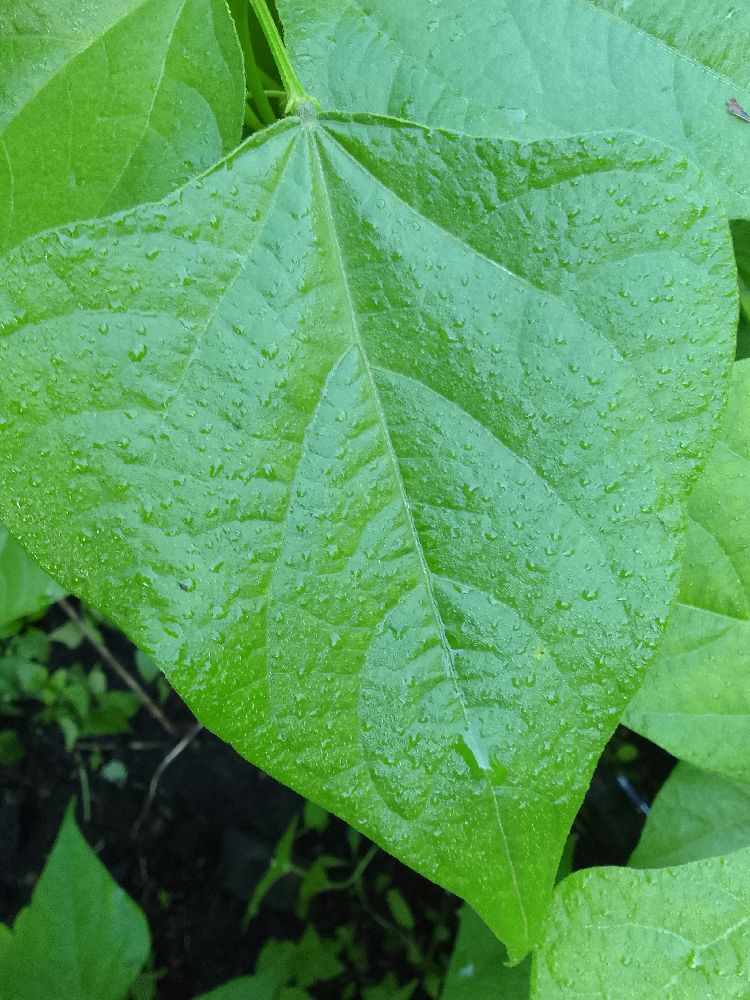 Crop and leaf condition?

common bean, healthy
